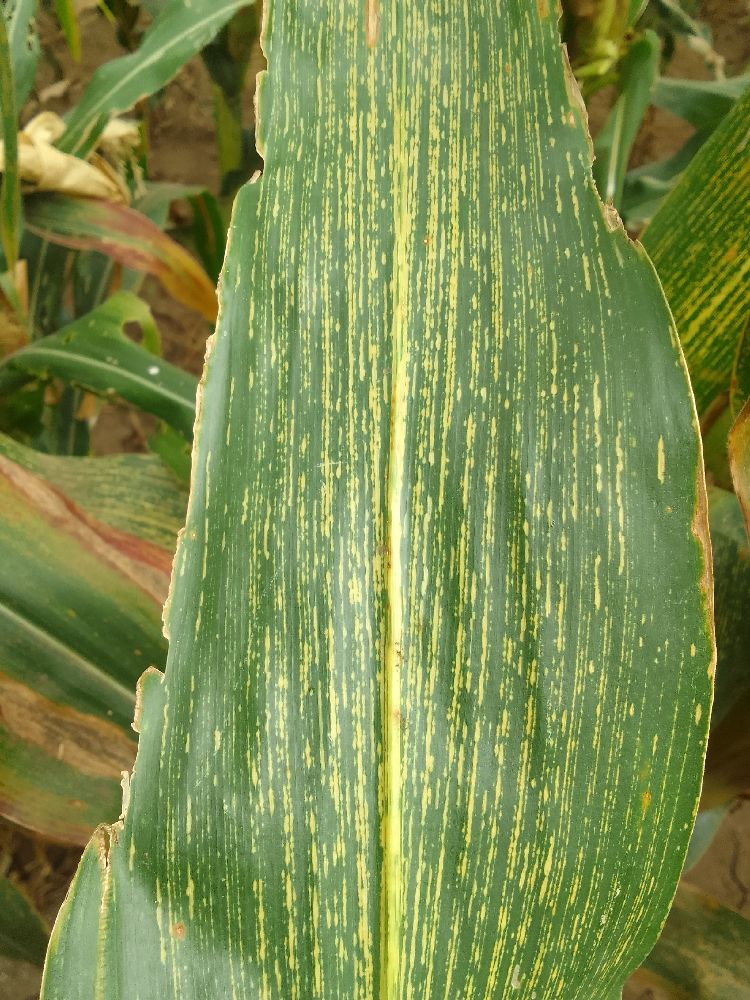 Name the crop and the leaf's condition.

maize, maize streak virus
